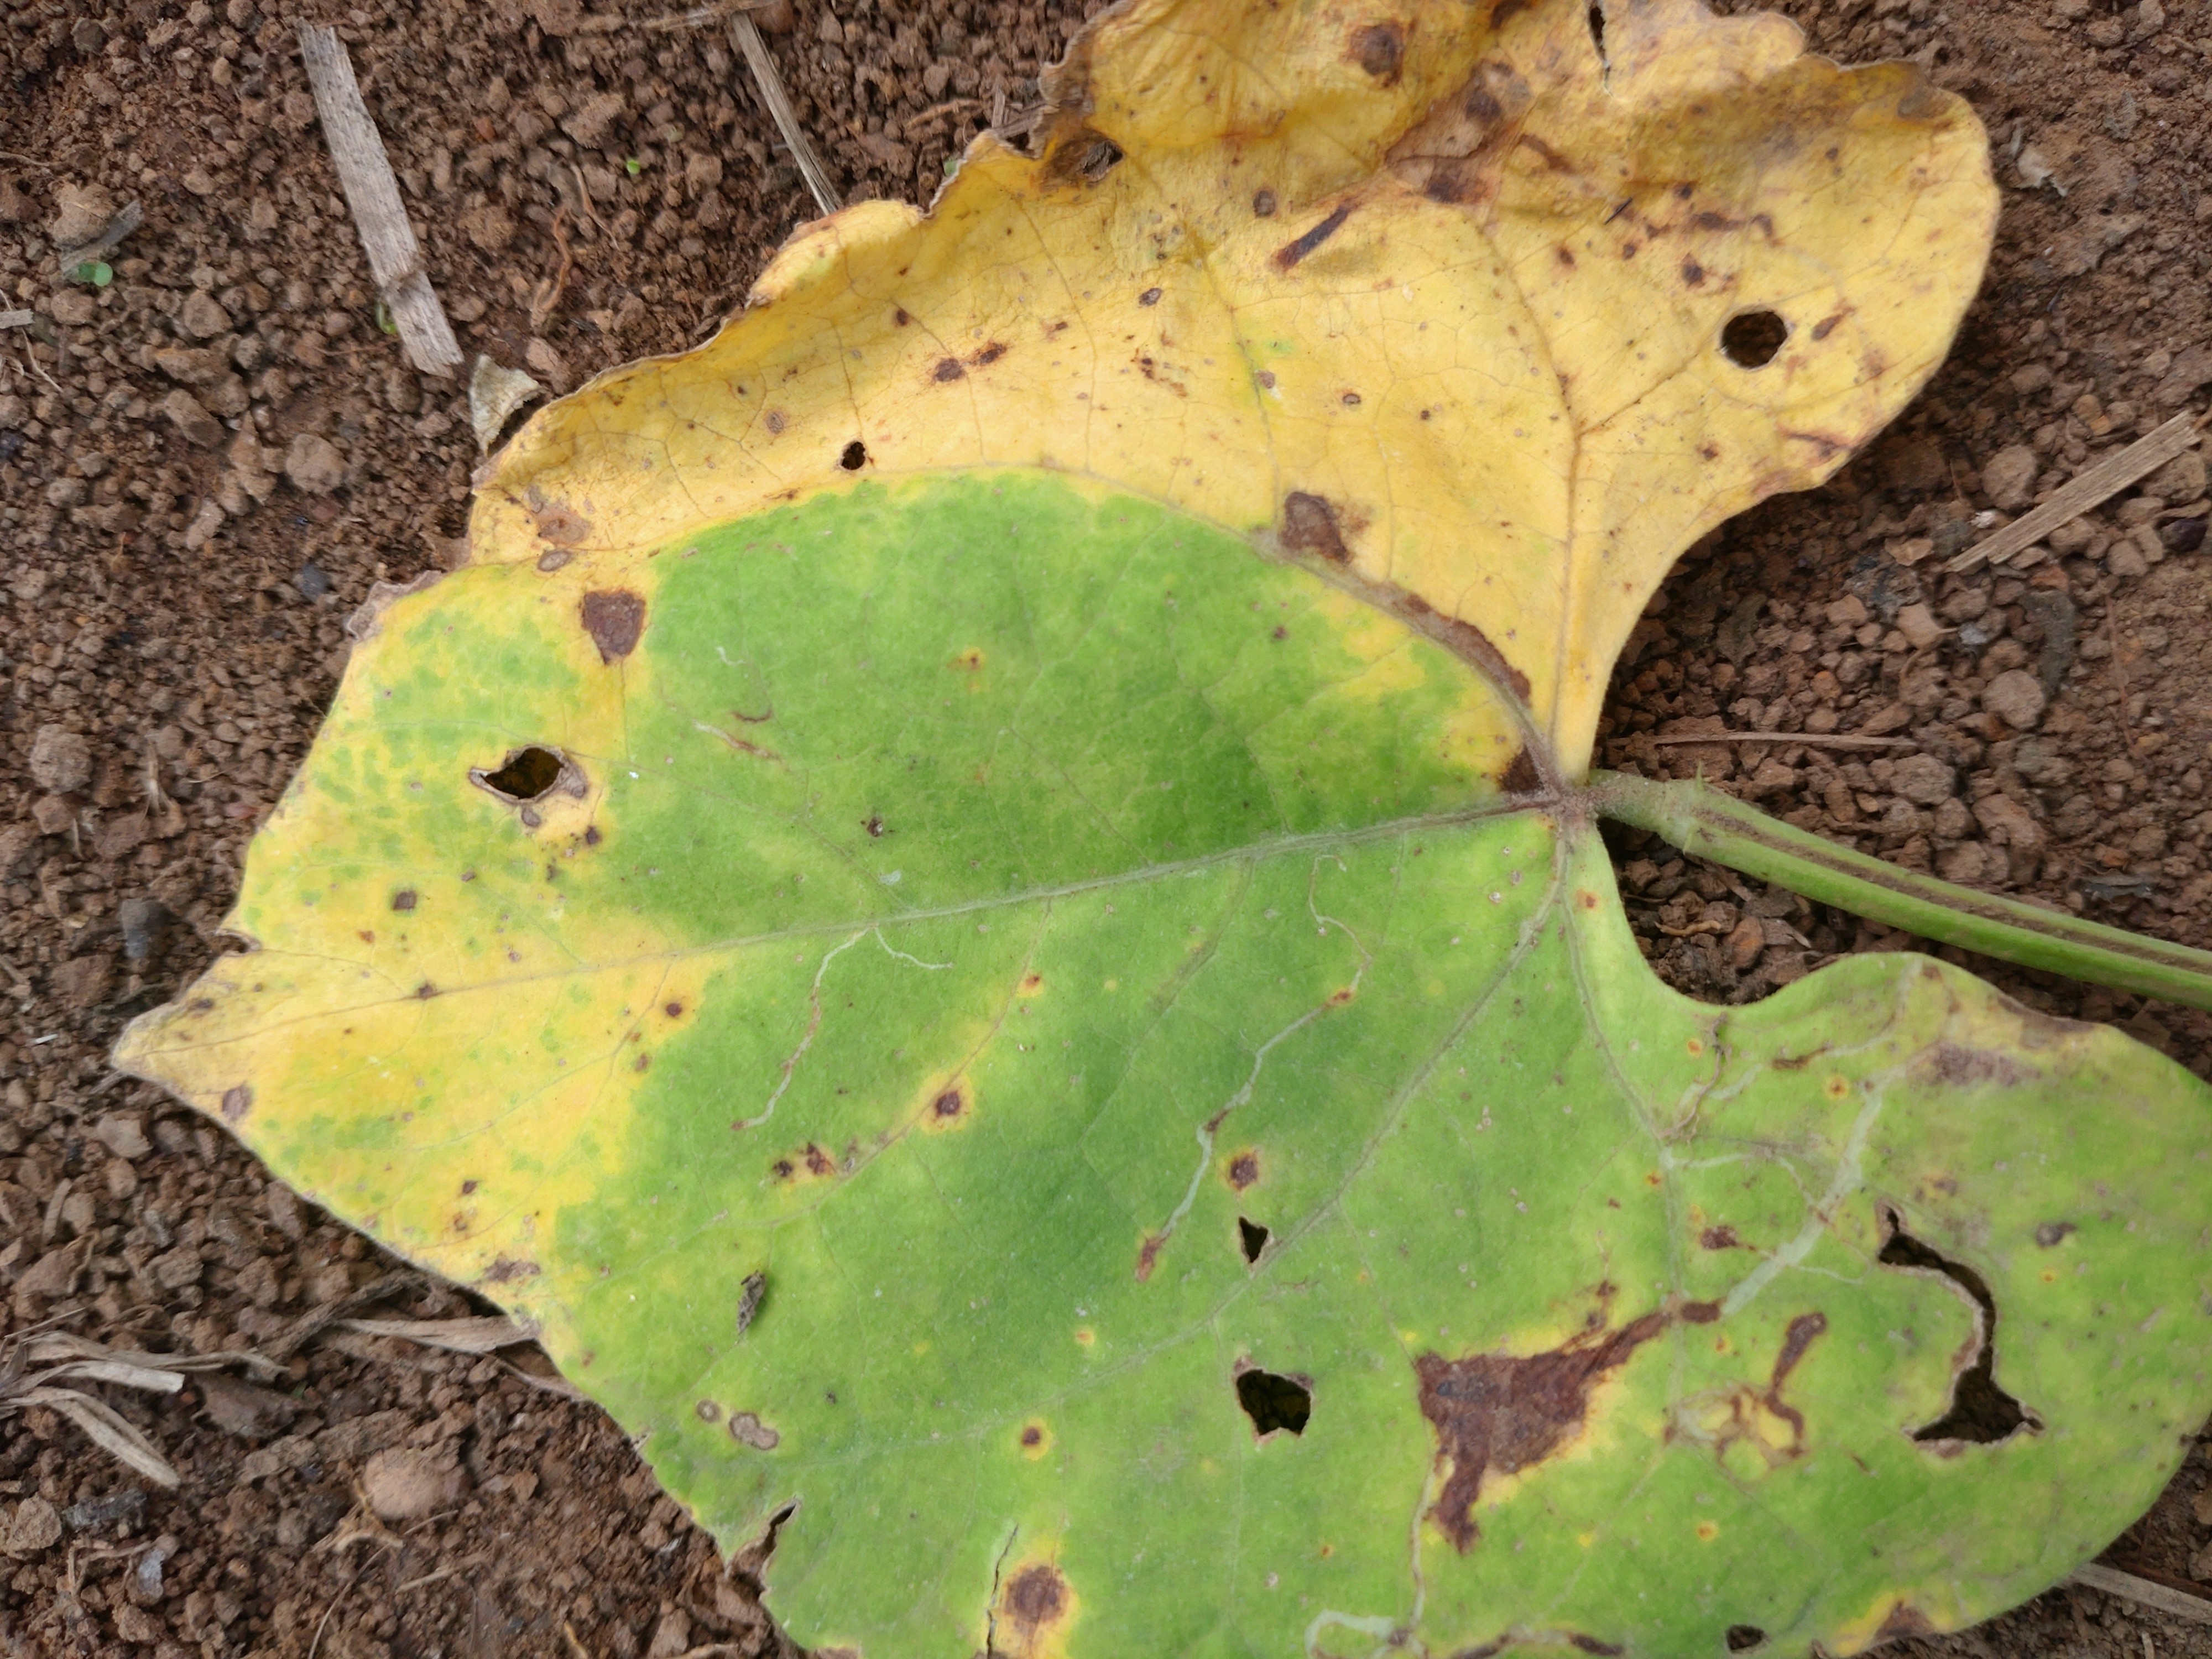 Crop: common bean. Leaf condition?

rust
